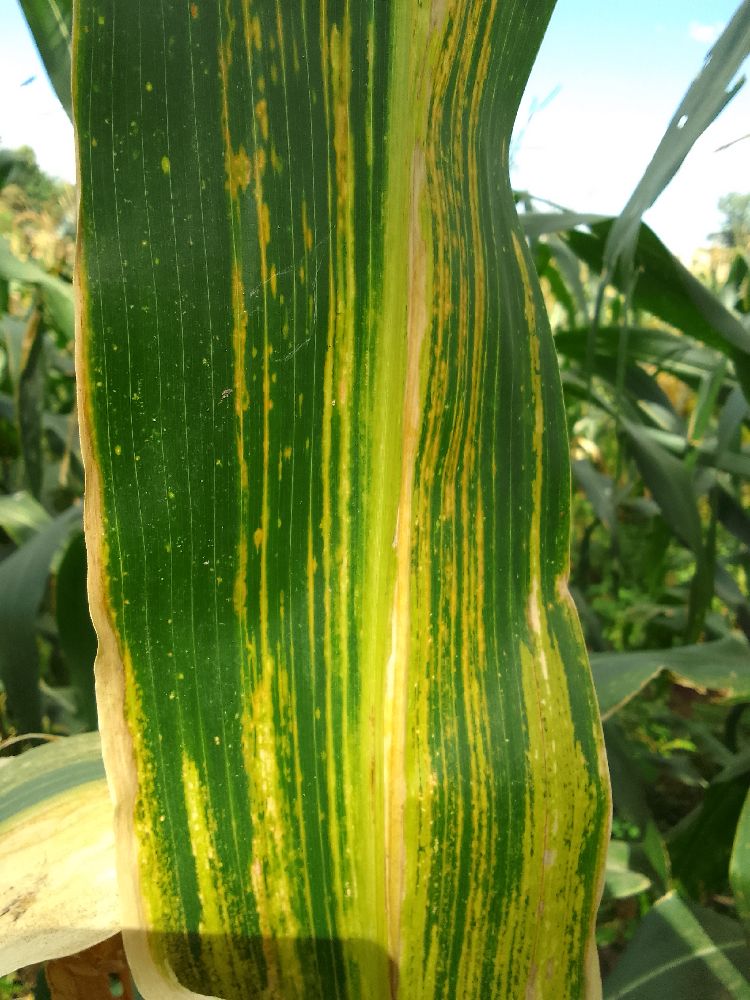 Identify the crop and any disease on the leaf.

maize, maize lethal necrosis
